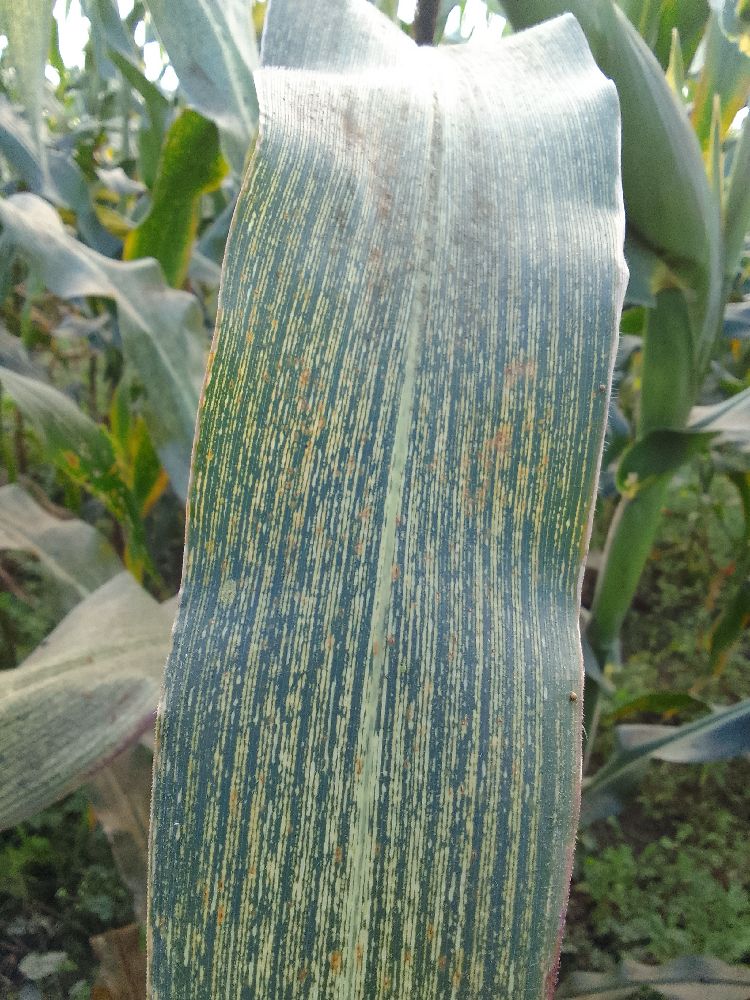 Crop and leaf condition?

maize, maize streak virus
